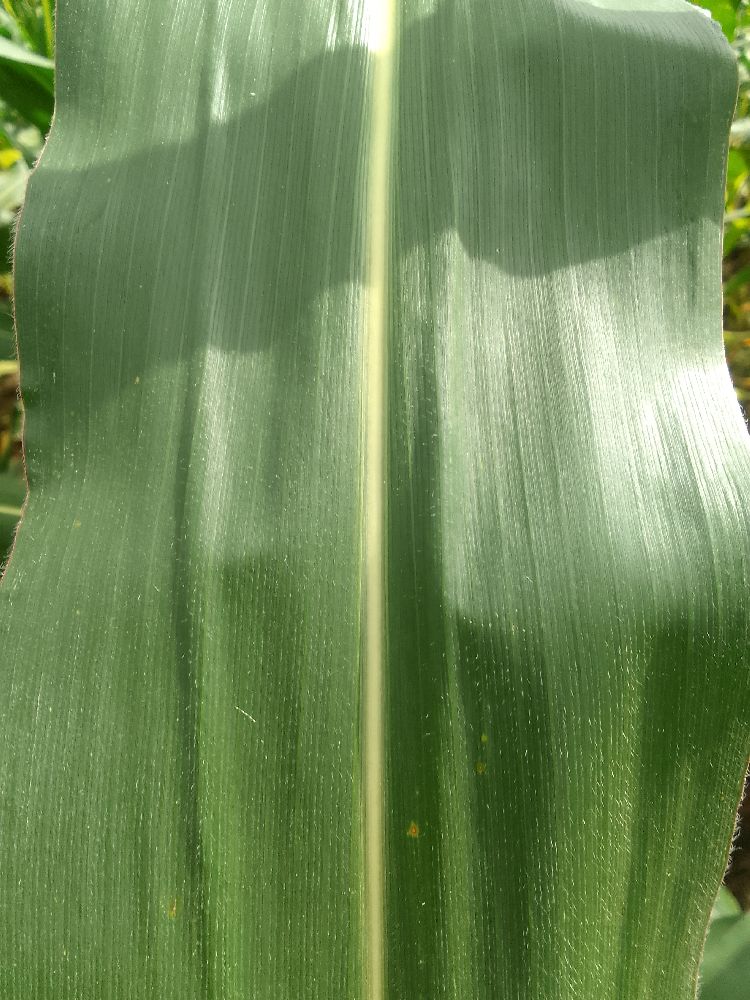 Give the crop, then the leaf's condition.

maize, healthy
